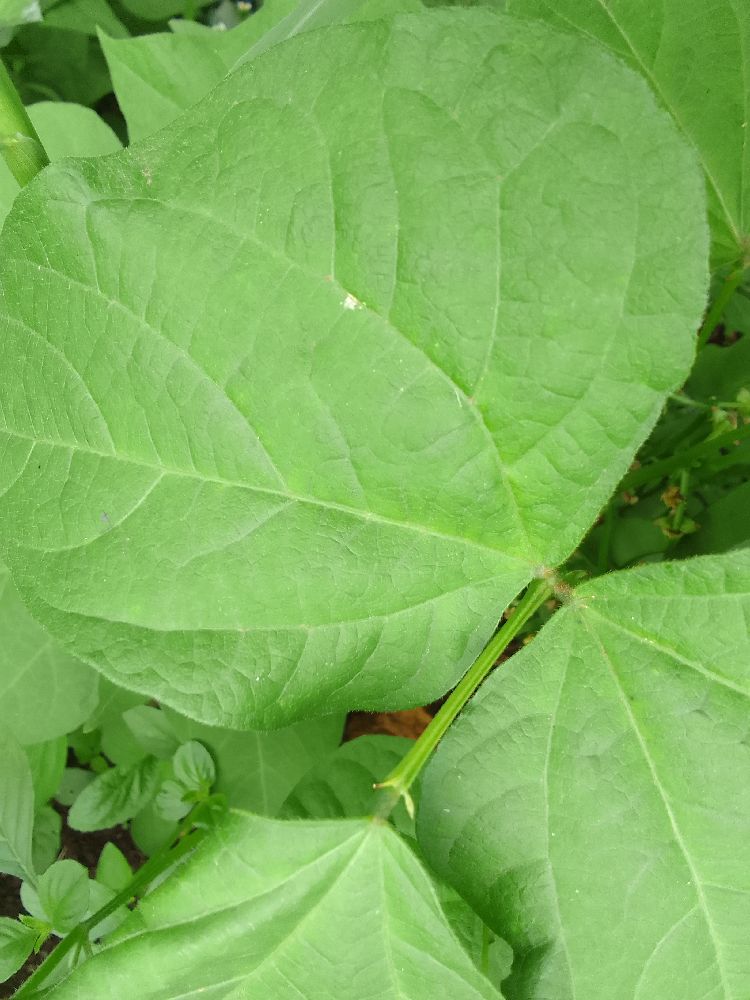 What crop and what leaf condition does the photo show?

common bean, healthy
